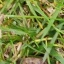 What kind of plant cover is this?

grass
